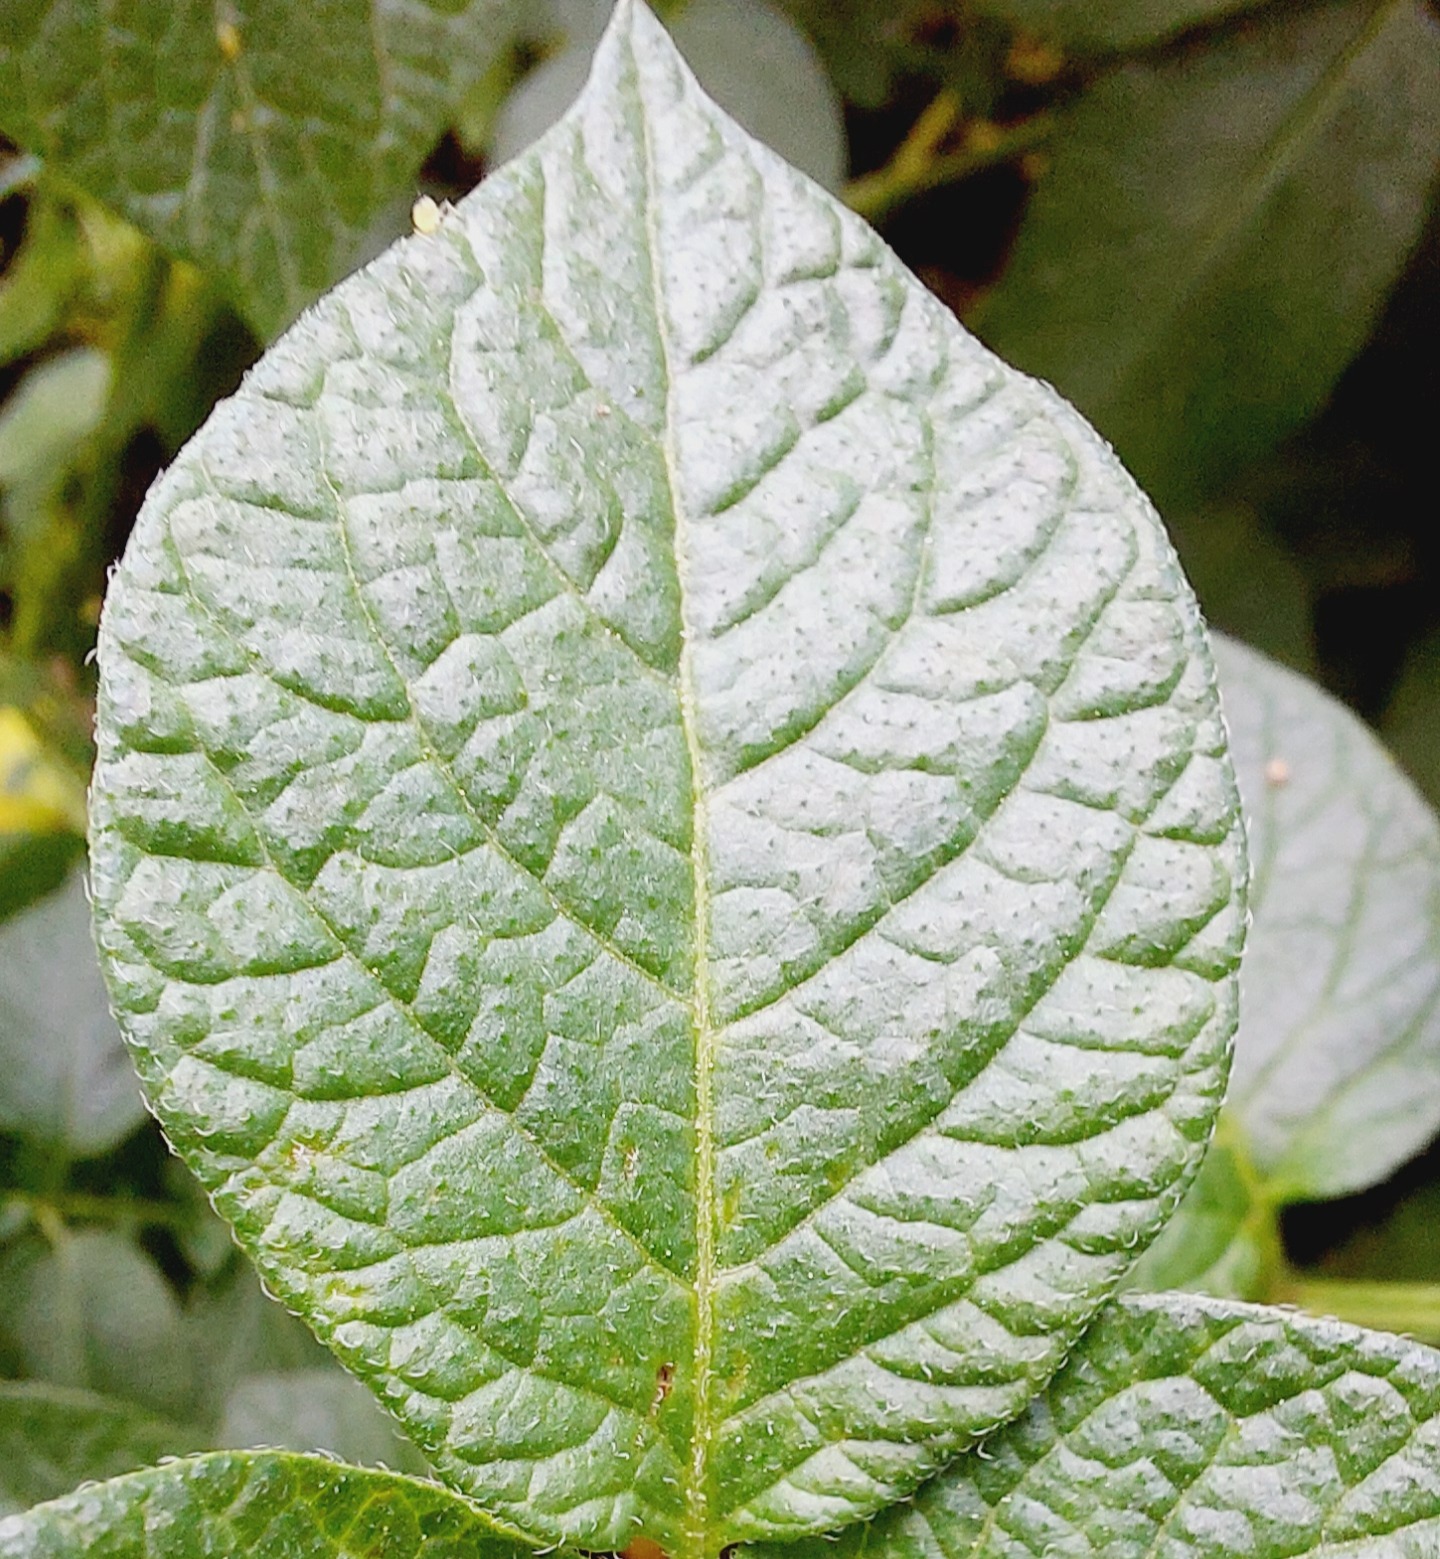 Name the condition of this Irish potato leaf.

healthy
